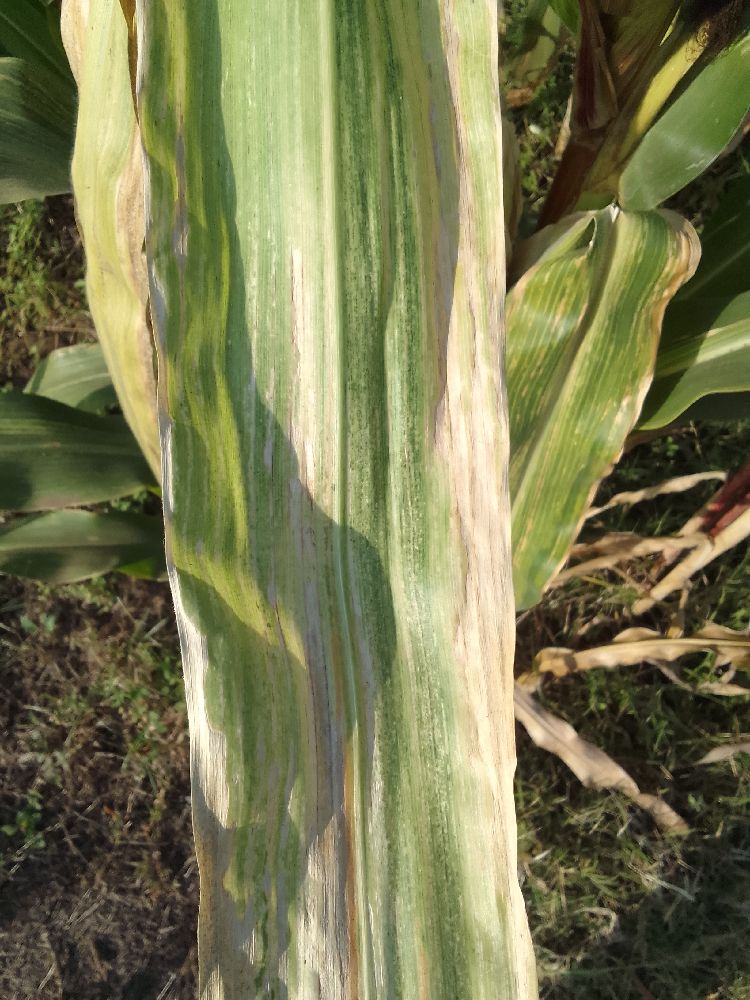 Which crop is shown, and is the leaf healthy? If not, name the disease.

maize, maize lethal necrosis
